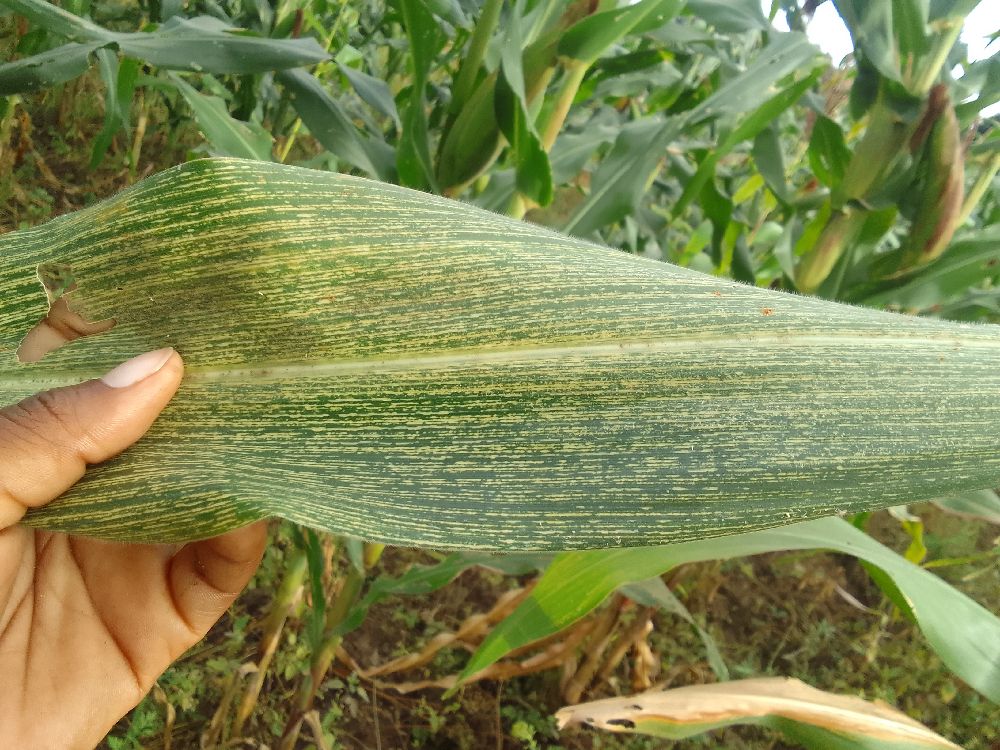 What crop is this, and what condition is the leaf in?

maize, maize streak virus
